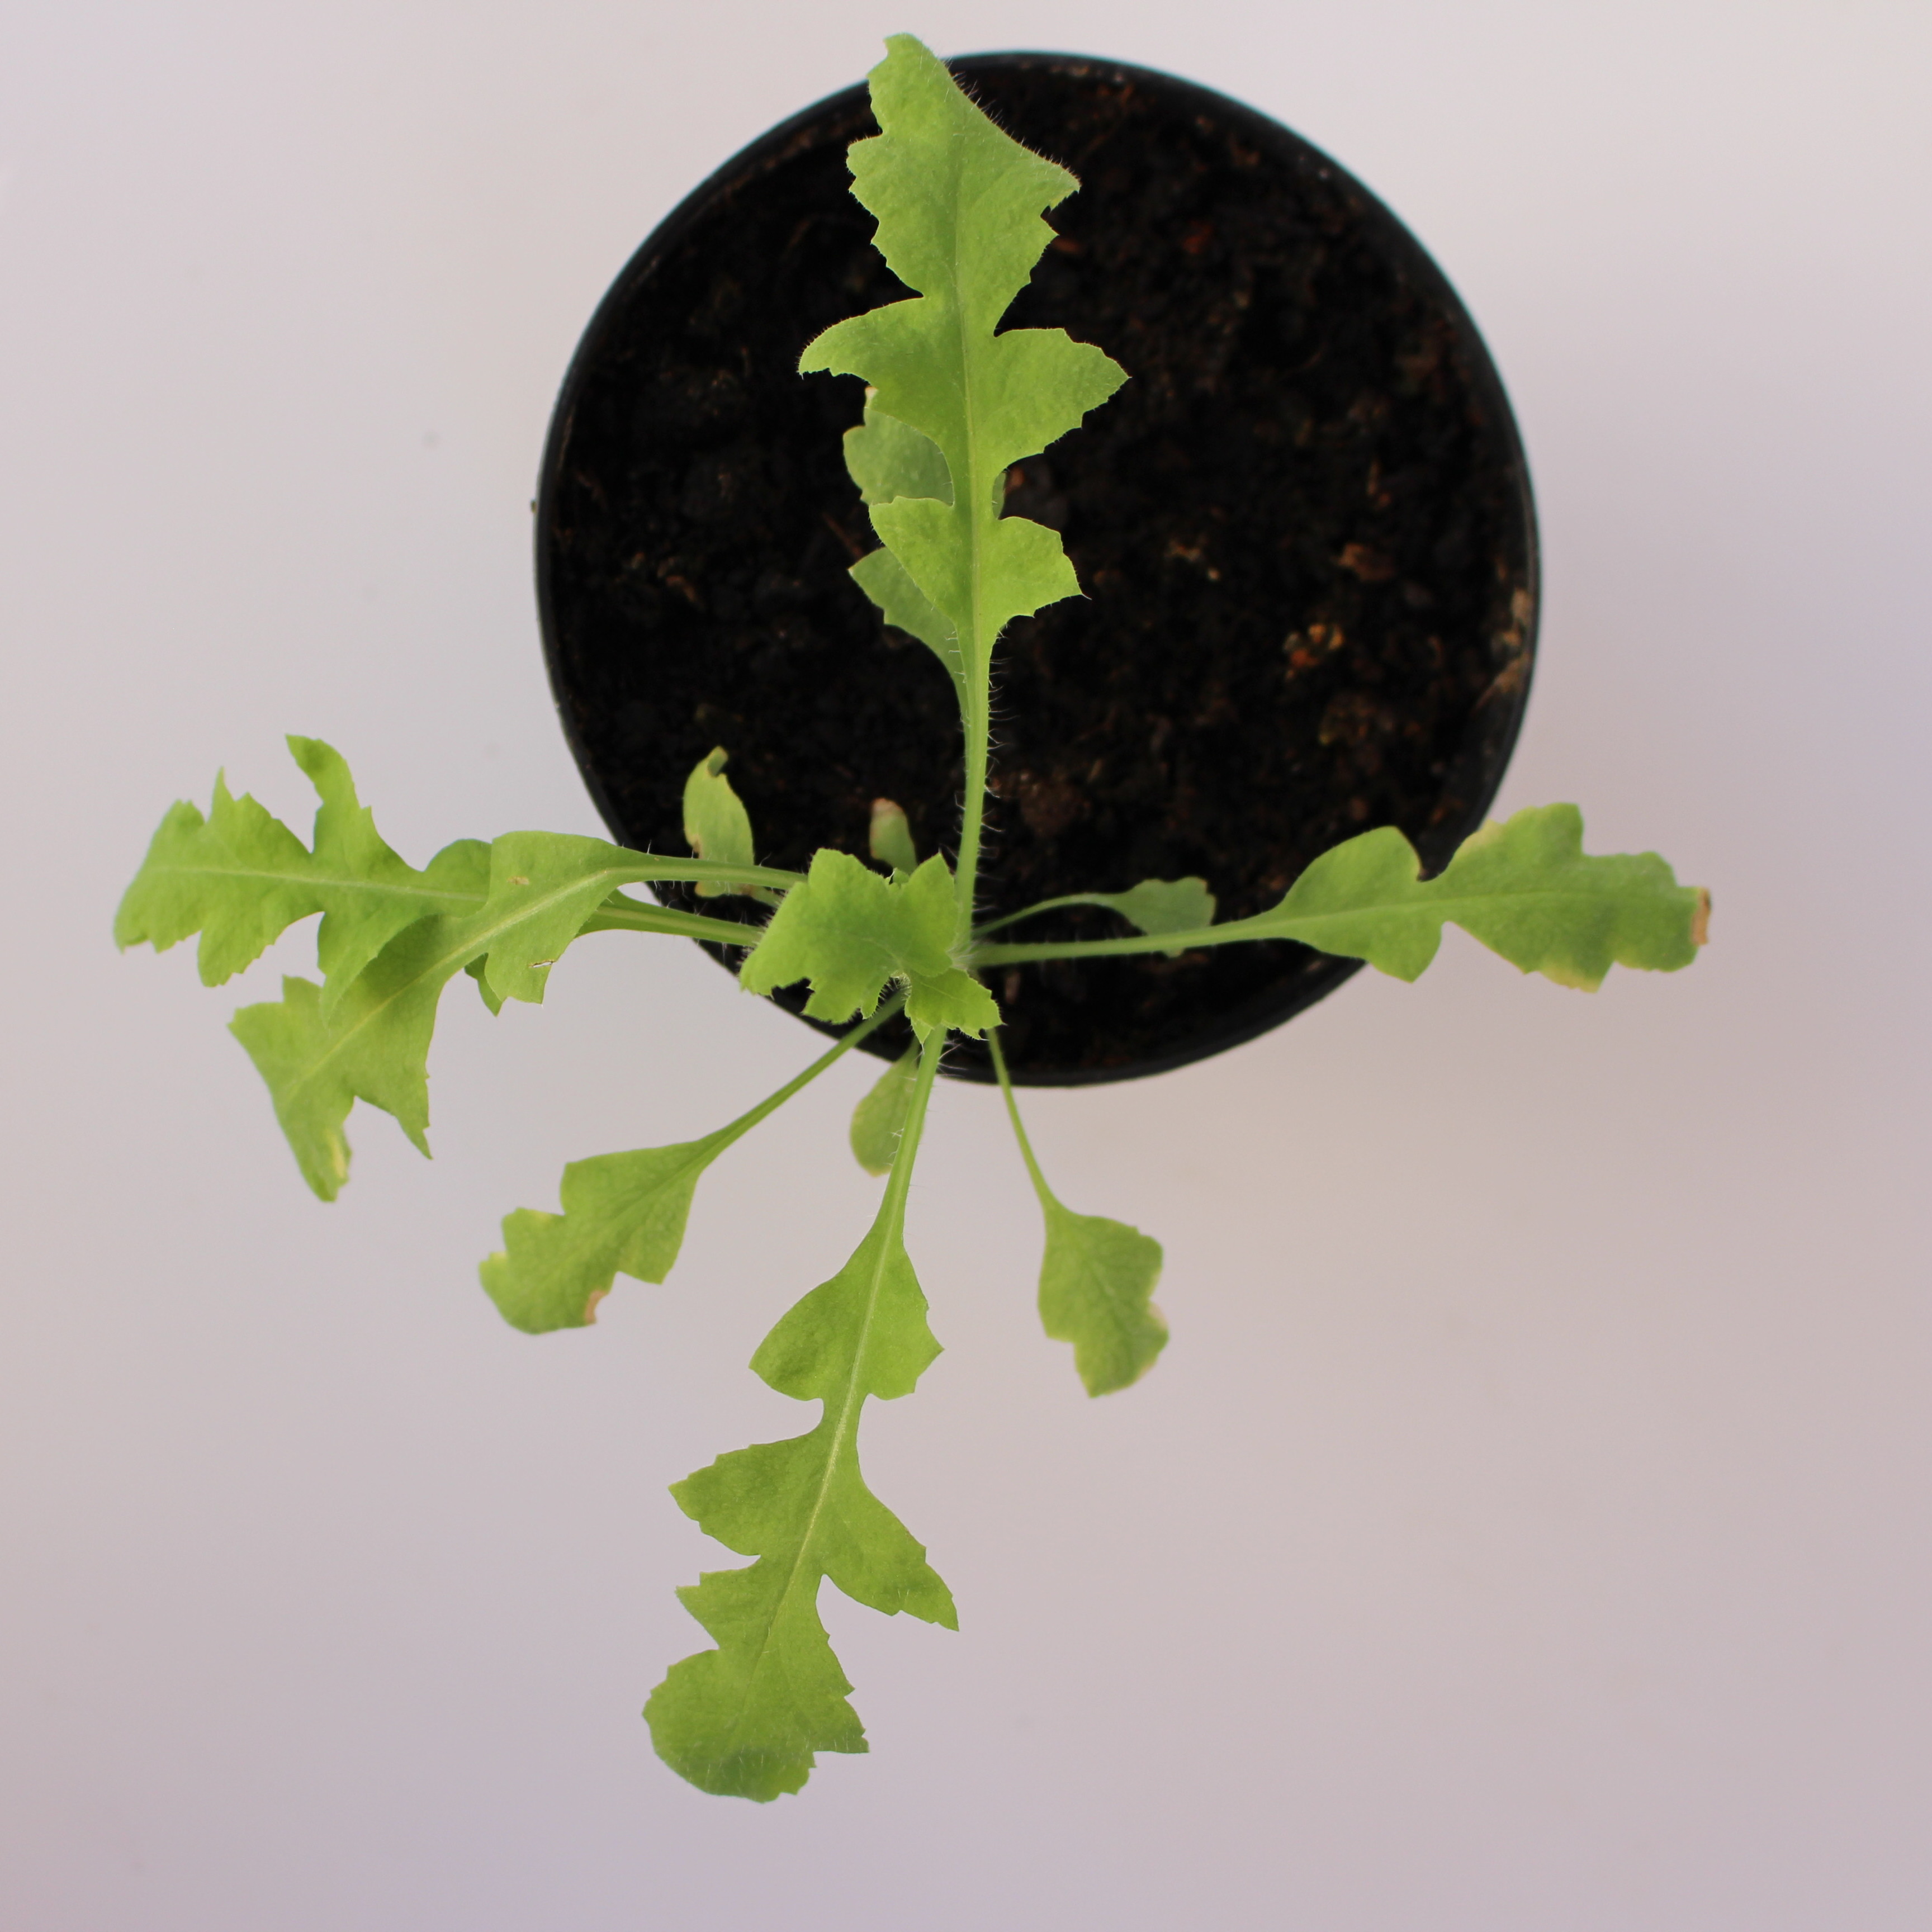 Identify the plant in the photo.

Papaver rhoeas
